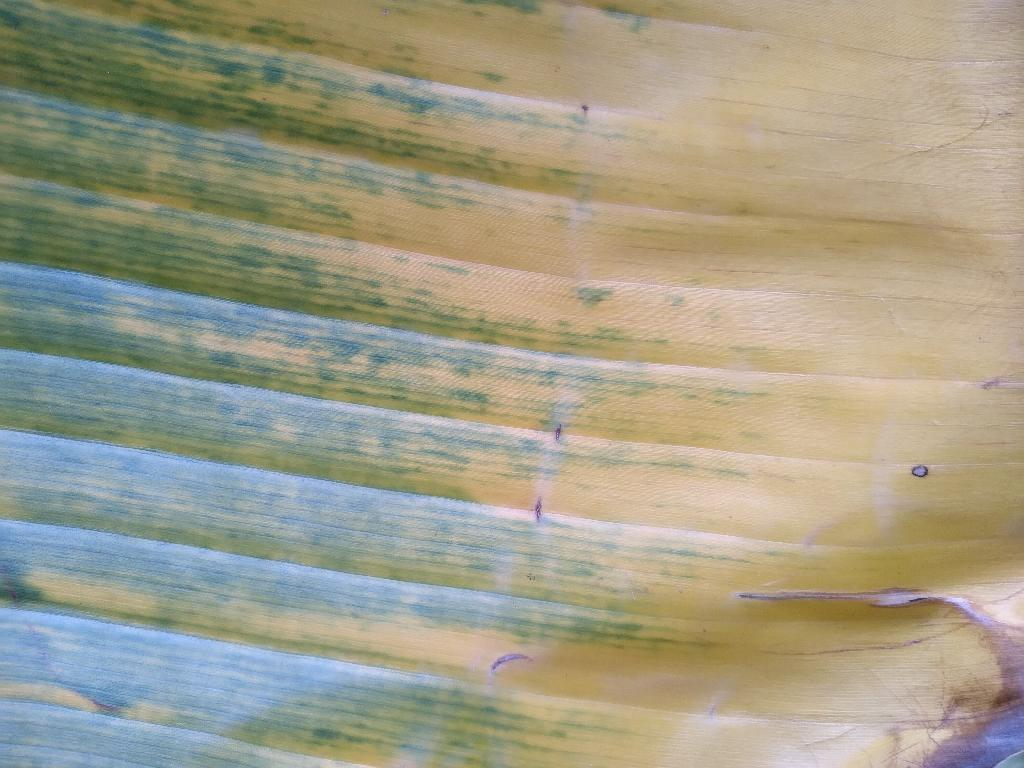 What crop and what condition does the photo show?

banana, fusarium wilt race 1
